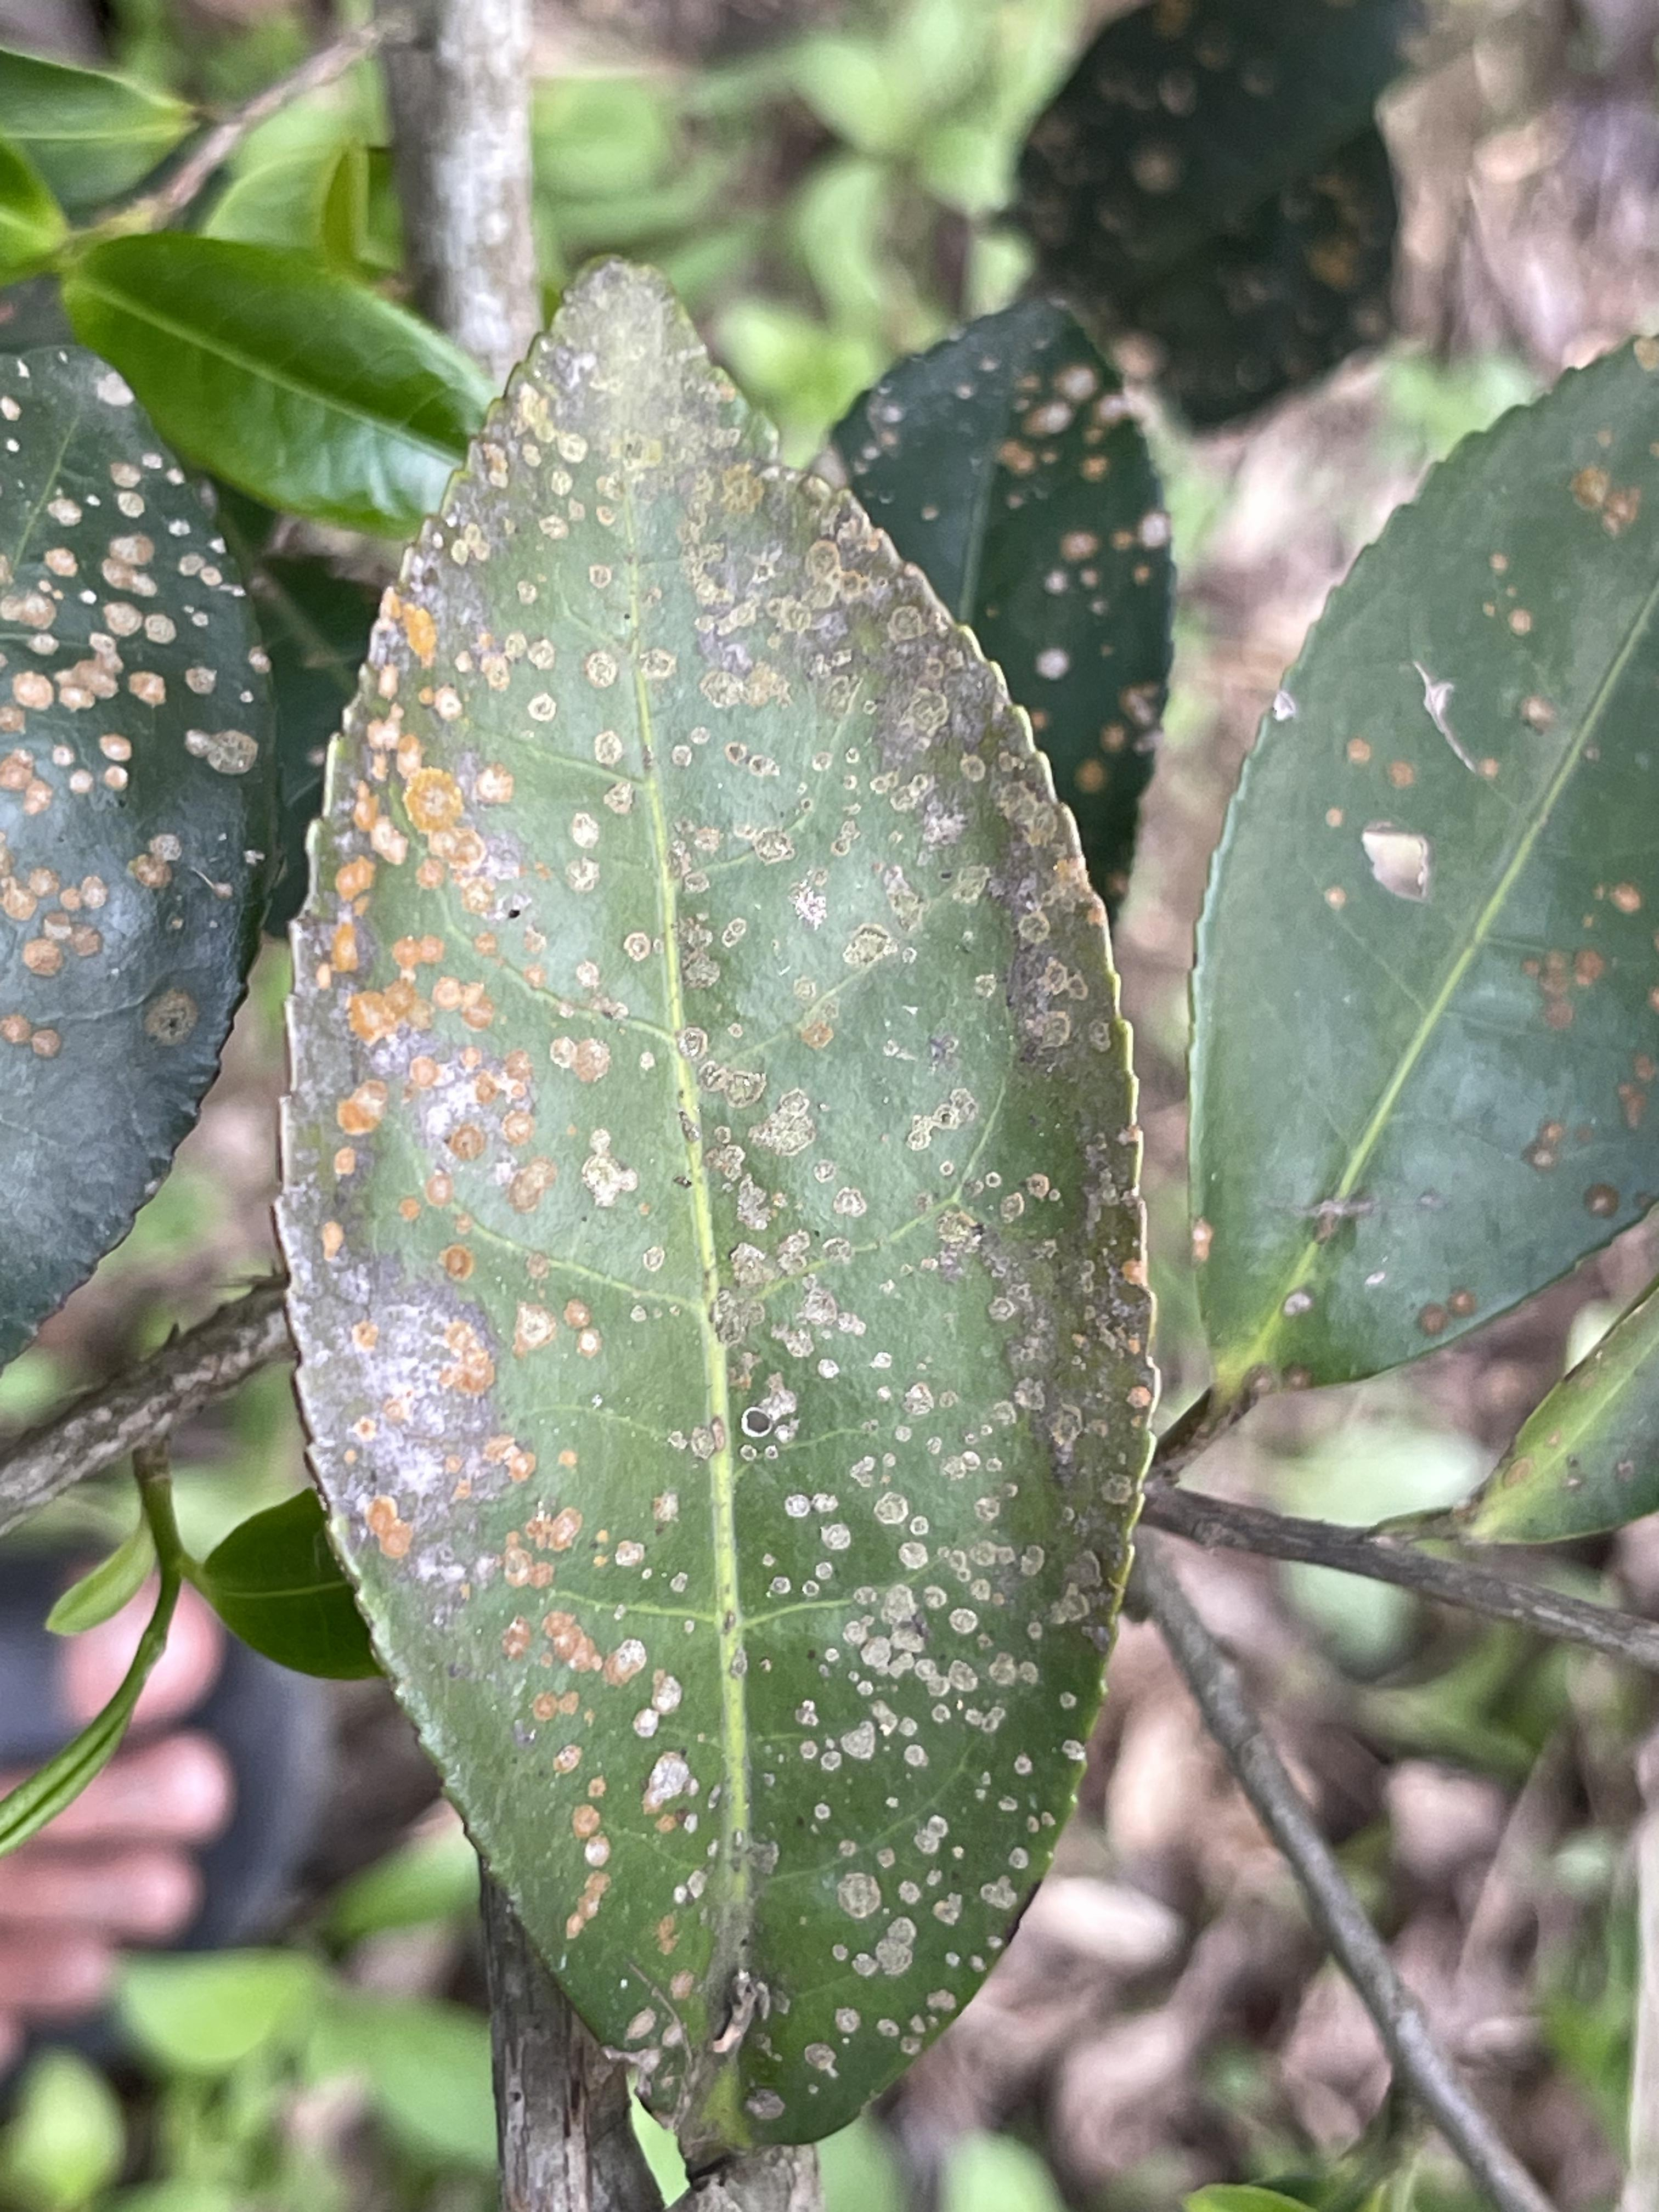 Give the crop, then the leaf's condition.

tea, red rust
